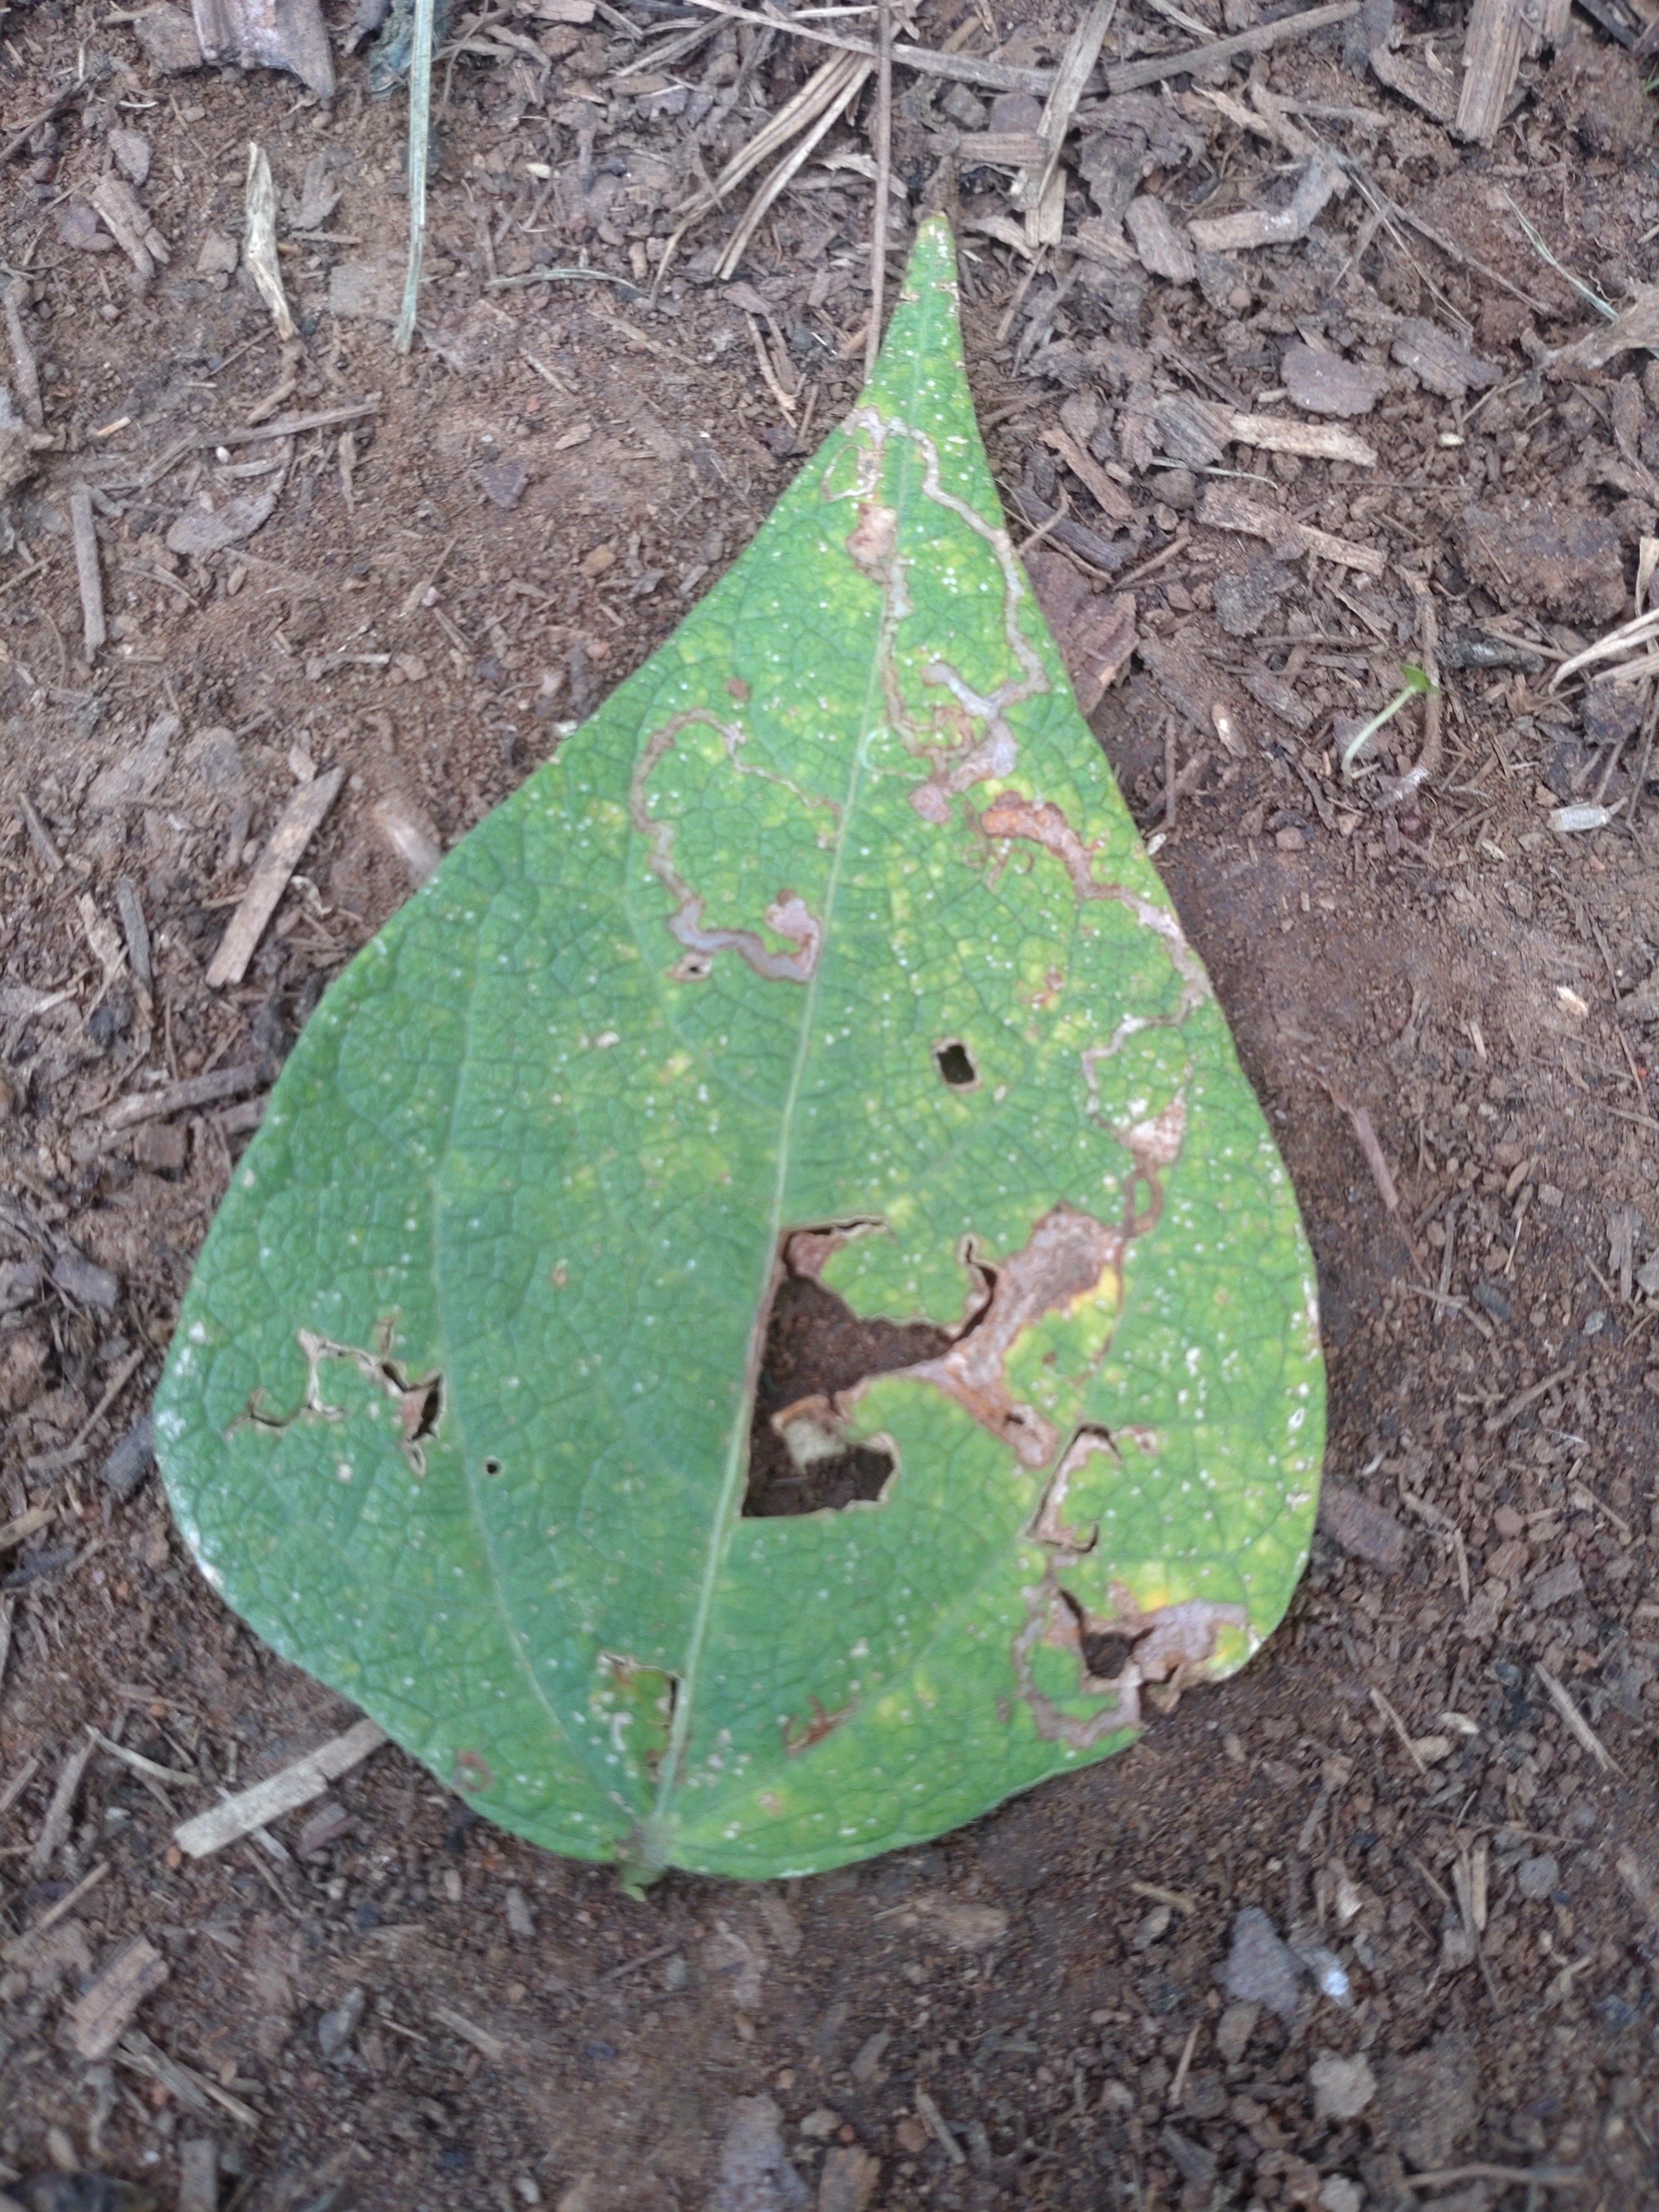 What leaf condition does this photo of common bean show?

anthracnose
